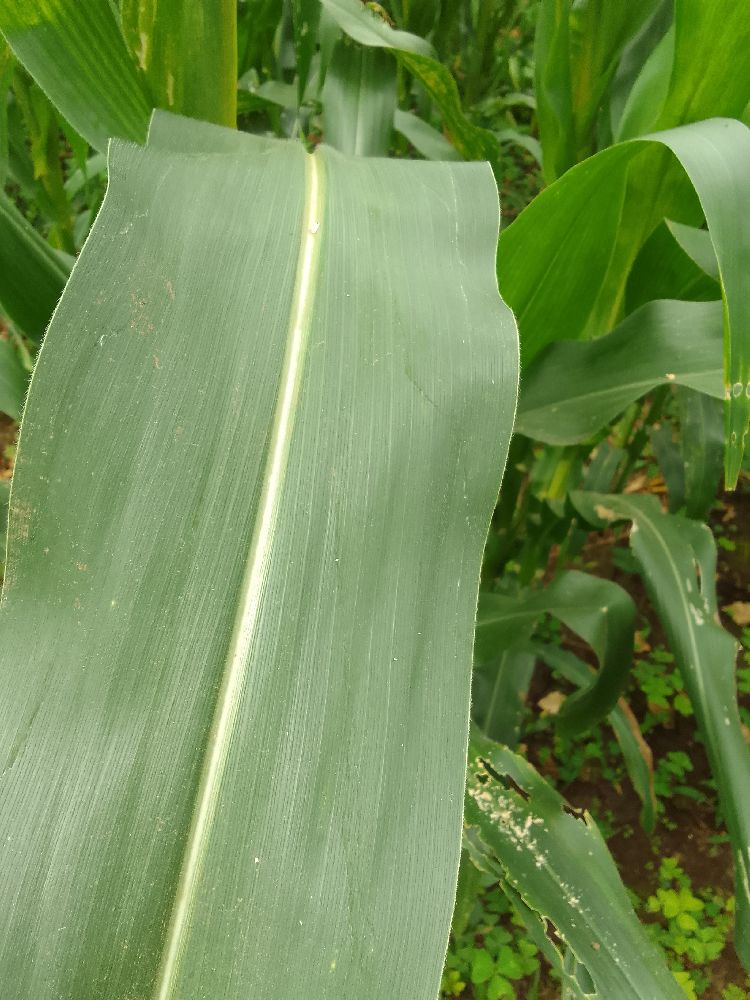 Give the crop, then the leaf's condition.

maize, healthy
